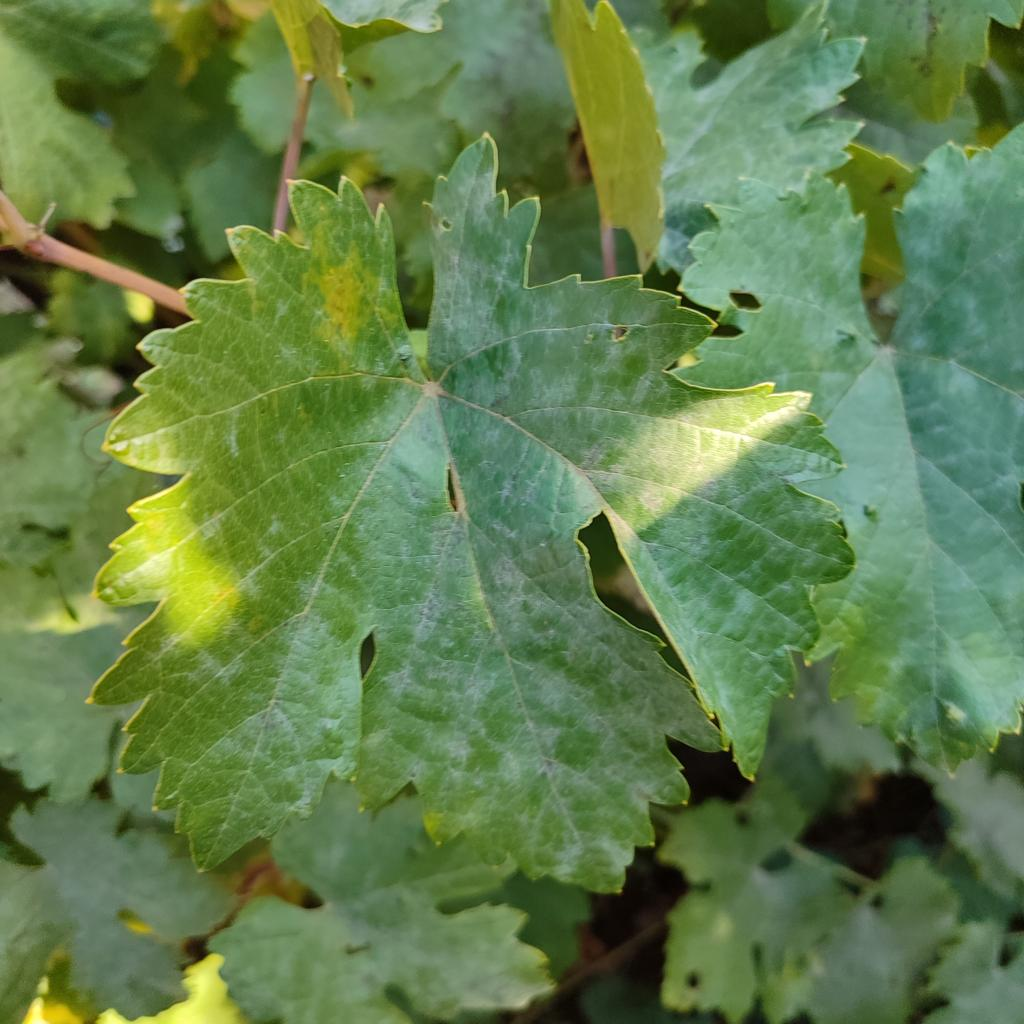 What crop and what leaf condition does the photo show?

grapevine, powdery mildew
